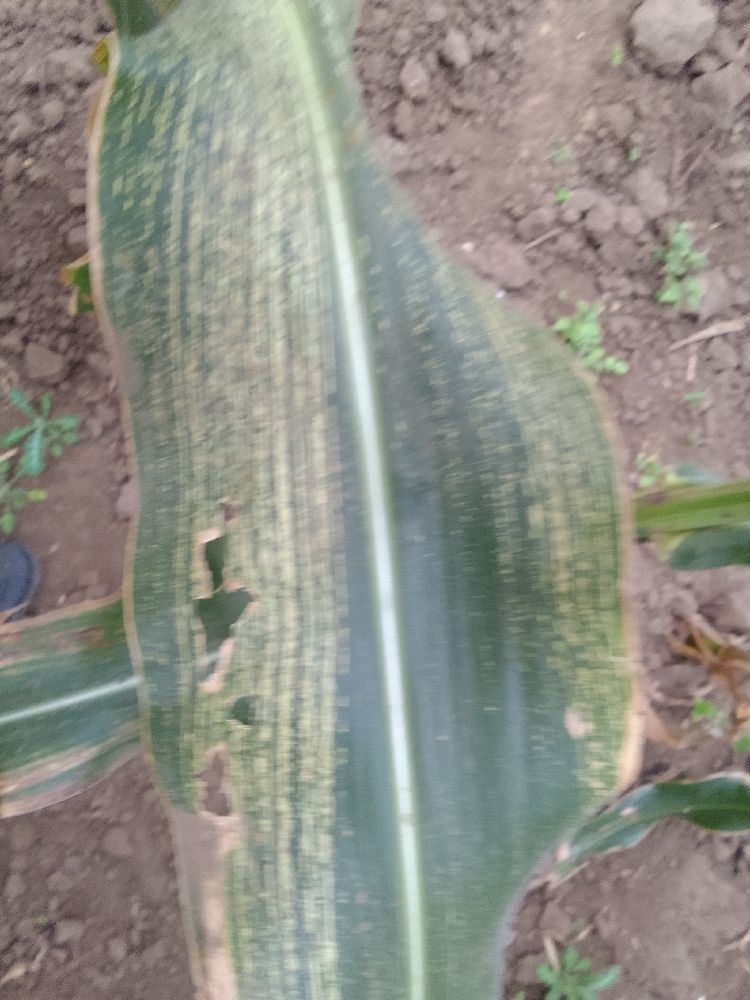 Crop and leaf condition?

maize, maize streak virus
